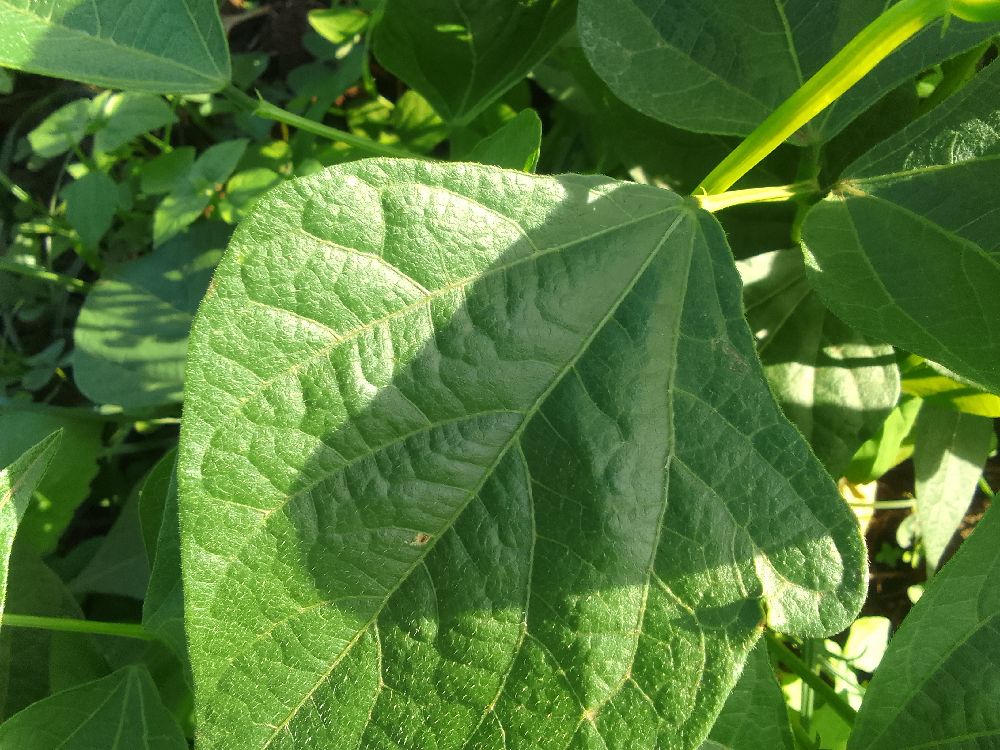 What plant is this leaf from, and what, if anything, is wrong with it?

common bean, healthy
